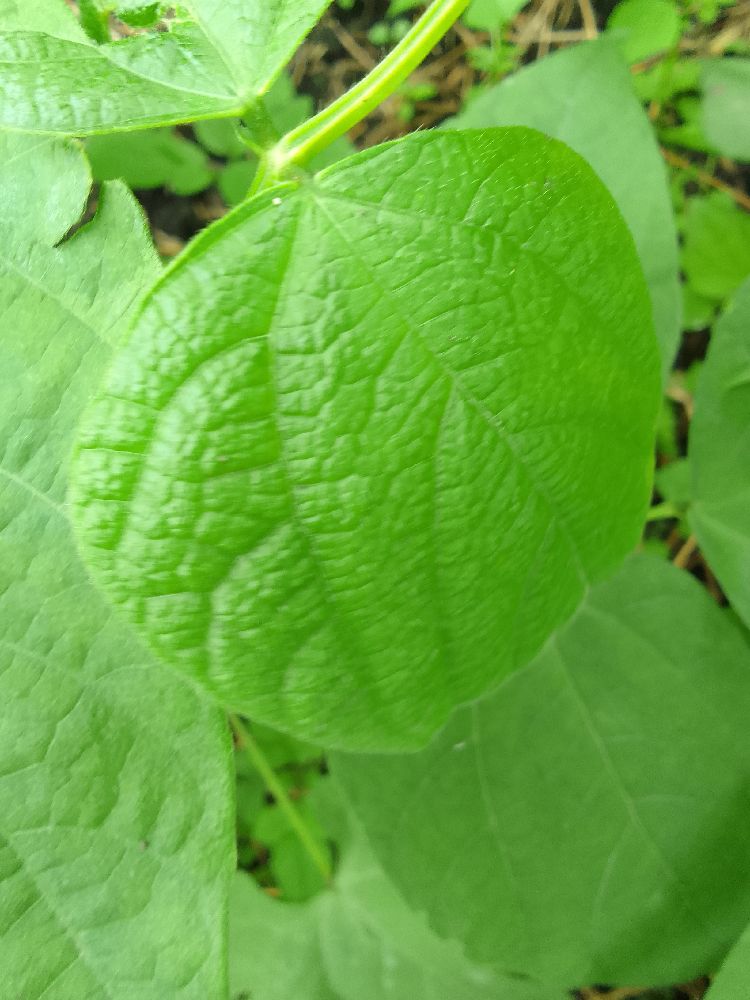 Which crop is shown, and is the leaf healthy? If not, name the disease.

common bean, healthy
